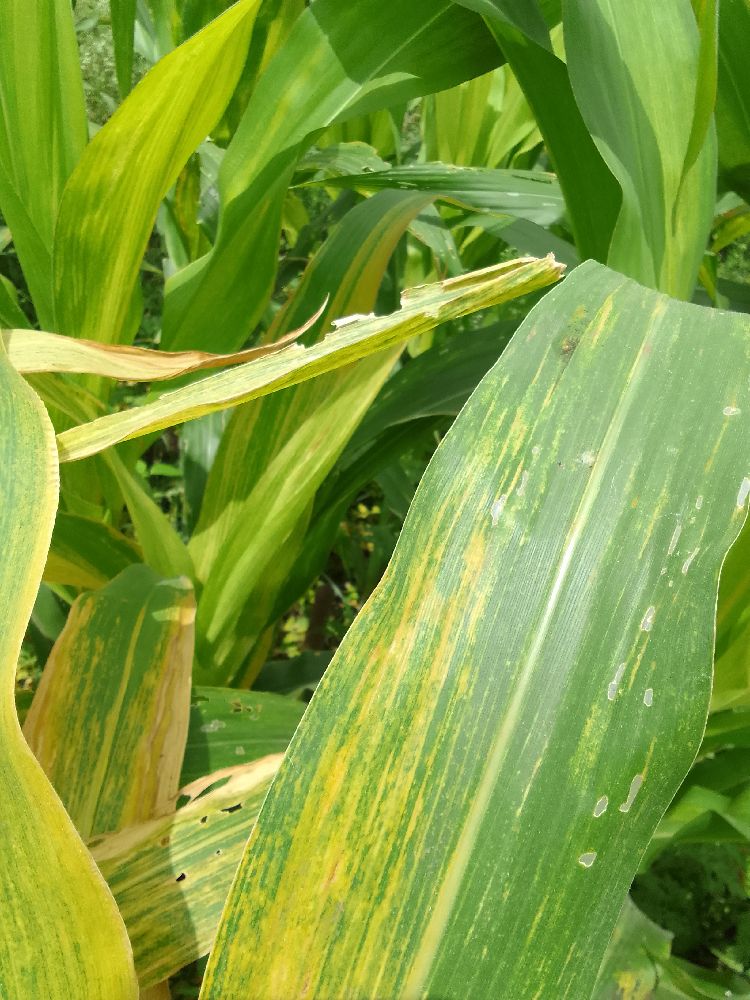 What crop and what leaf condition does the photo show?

maize, maize lethal necrosis
